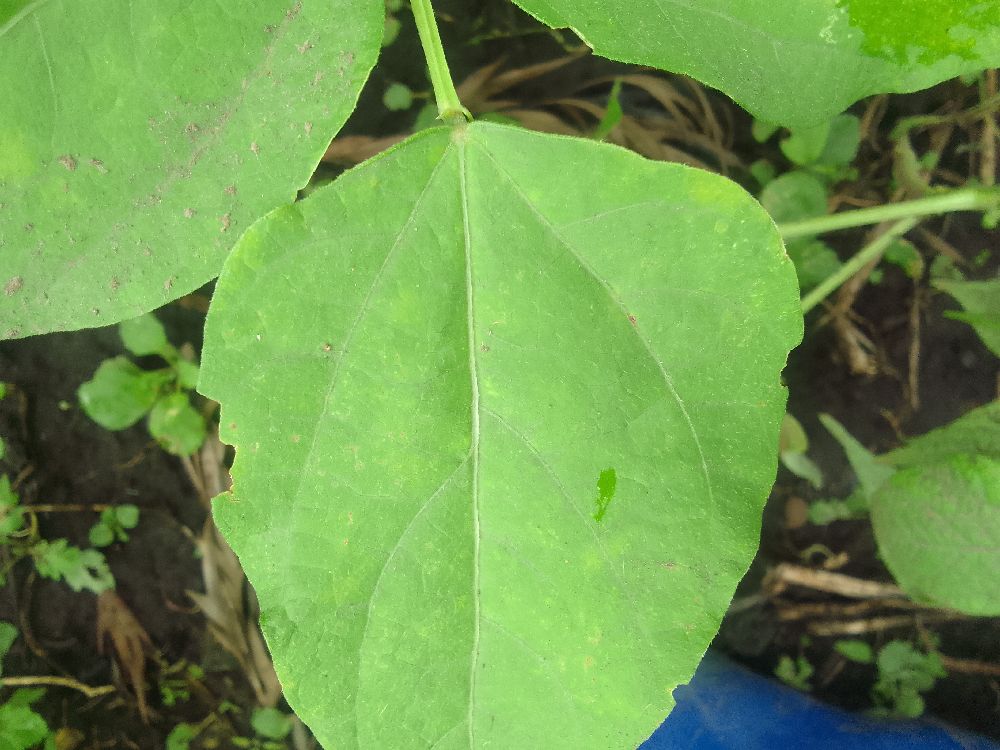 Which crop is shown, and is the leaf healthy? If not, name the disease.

common bean, healthy
